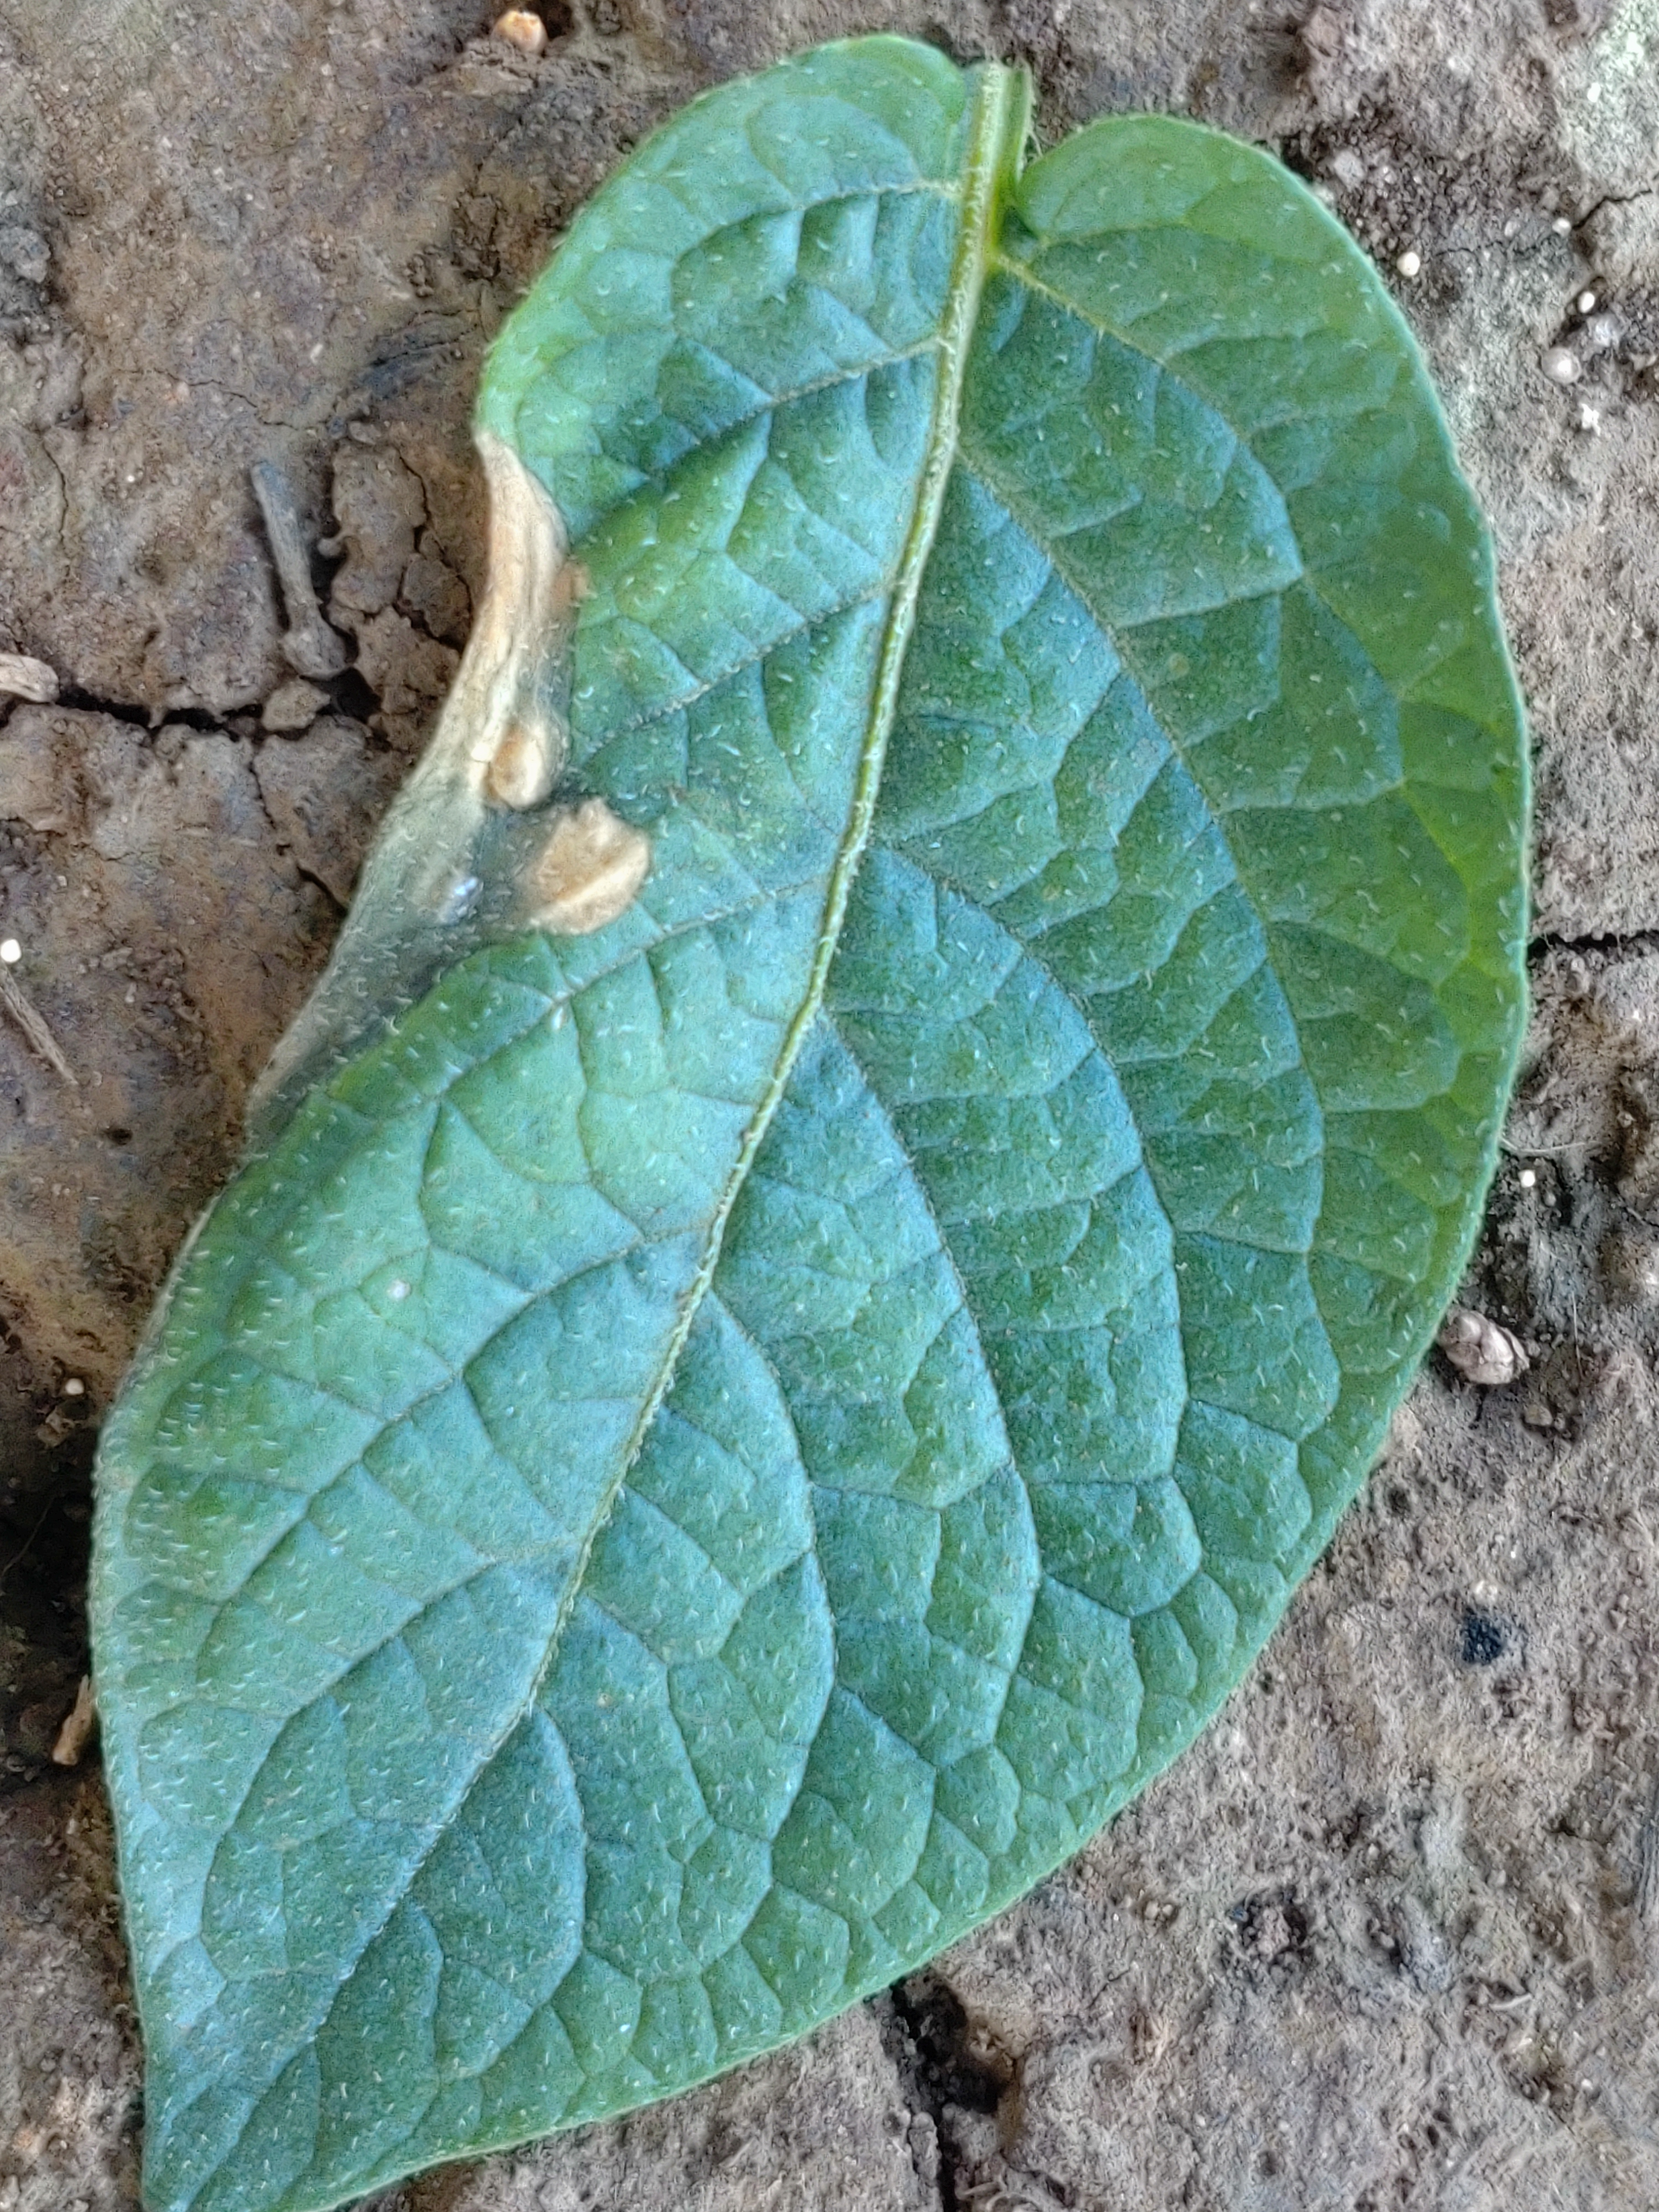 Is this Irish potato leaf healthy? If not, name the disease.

early blight
